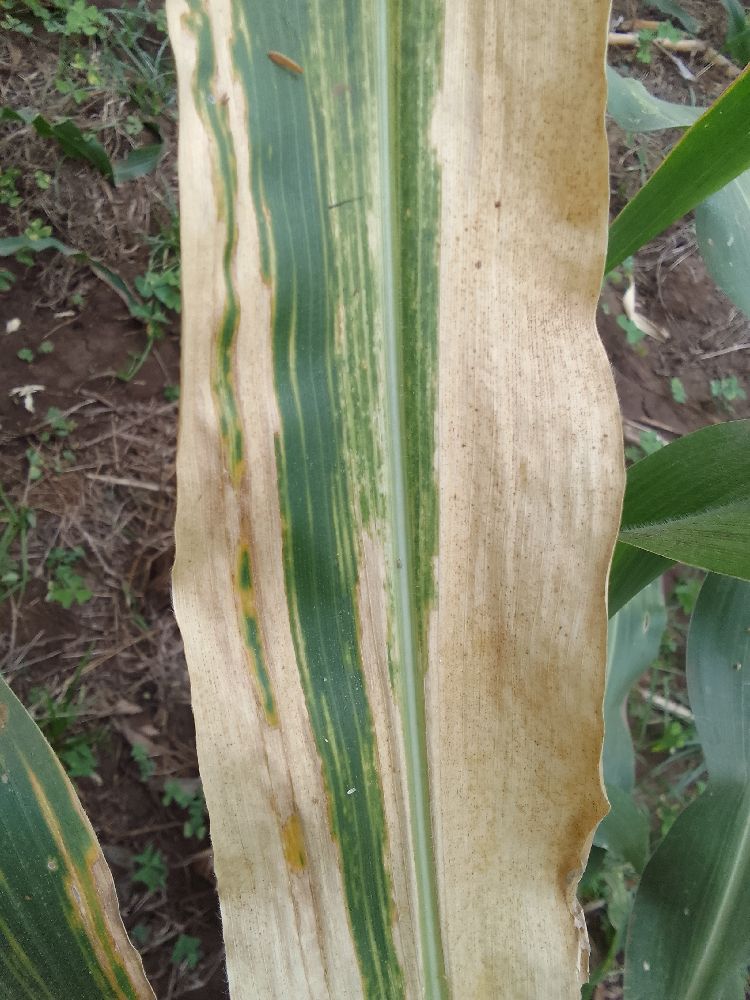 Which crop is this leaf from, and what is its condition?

maize, maize lethal necrosis
